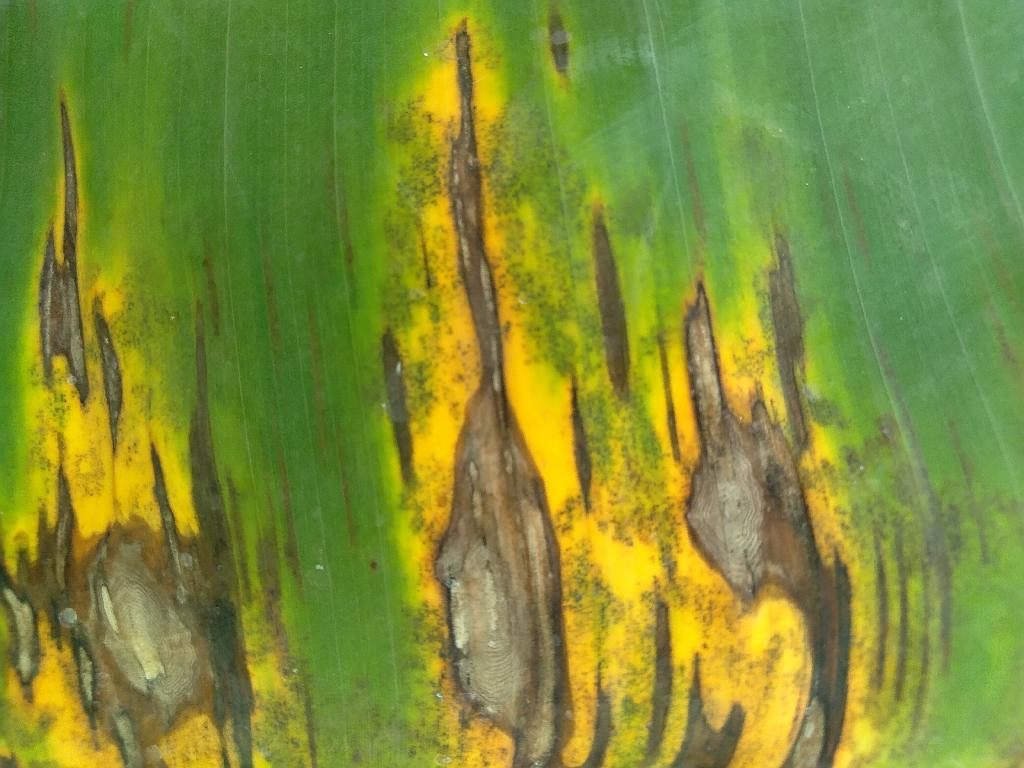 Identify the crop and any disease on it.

banana, black sigatoka
